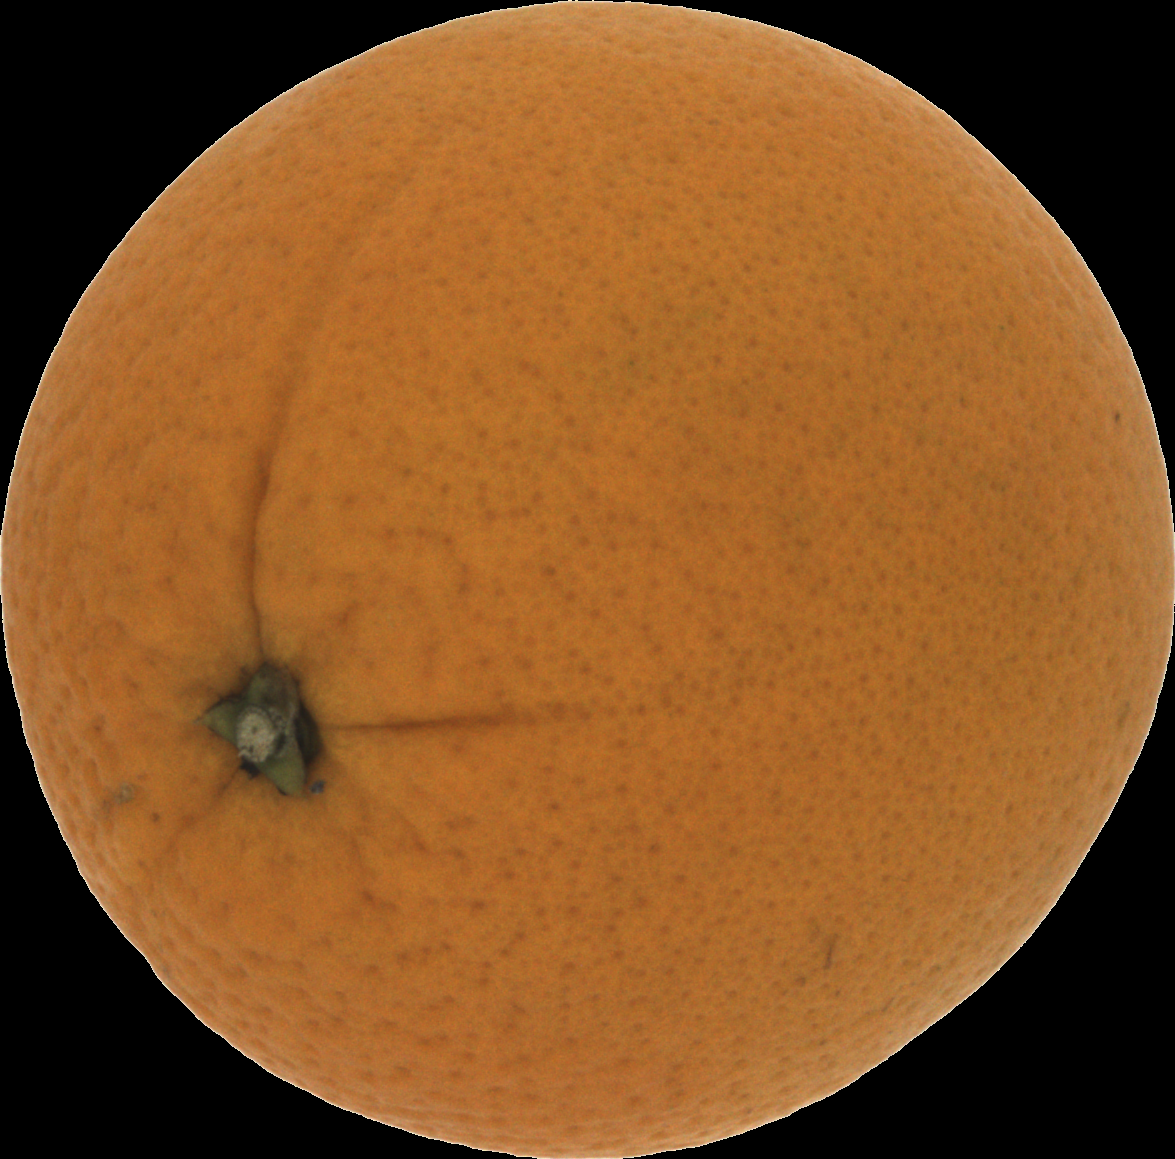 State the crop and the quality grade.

orange, good
